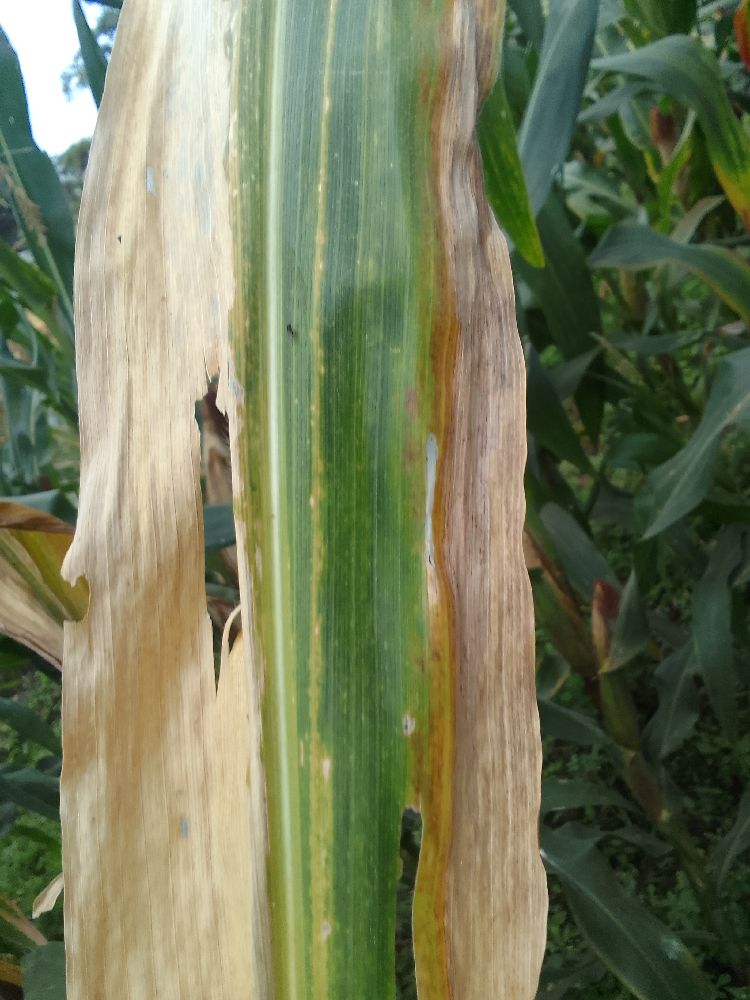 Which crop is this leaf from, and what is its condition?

maize, maize lethal necrosis
